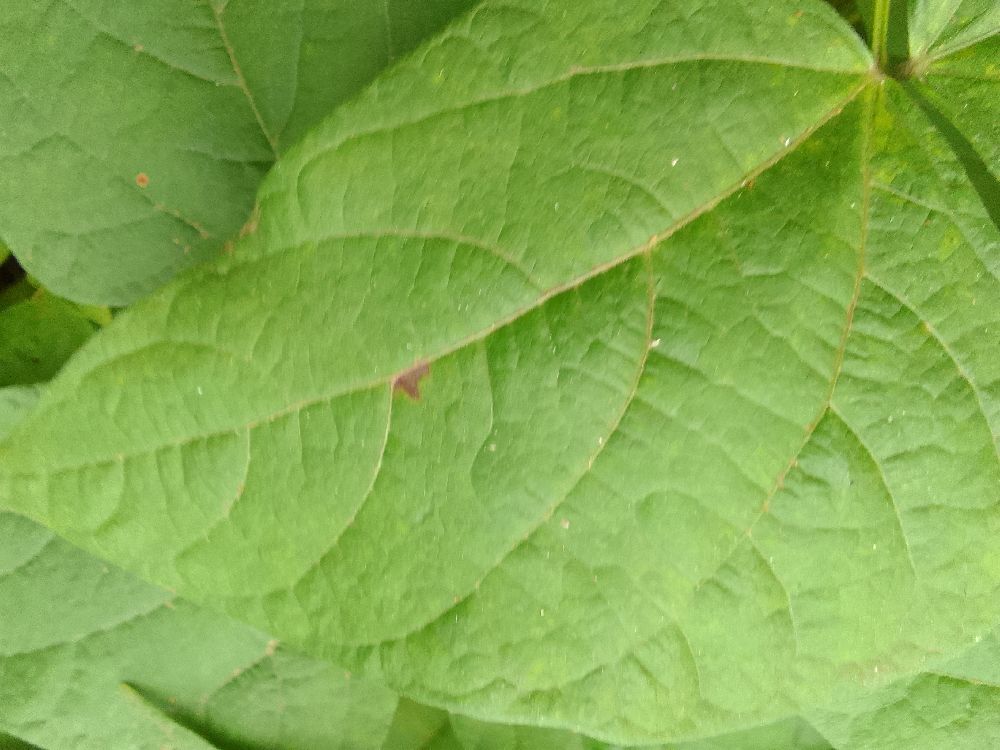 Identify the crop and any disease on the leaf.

common bean, healthy
